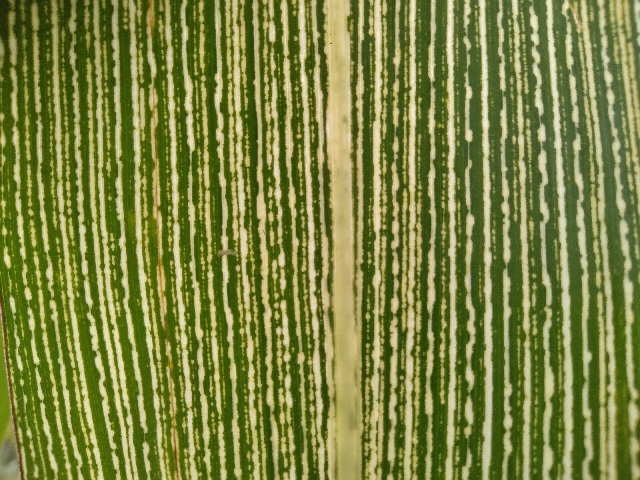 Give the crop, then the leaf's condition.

maize, maize streak virus
